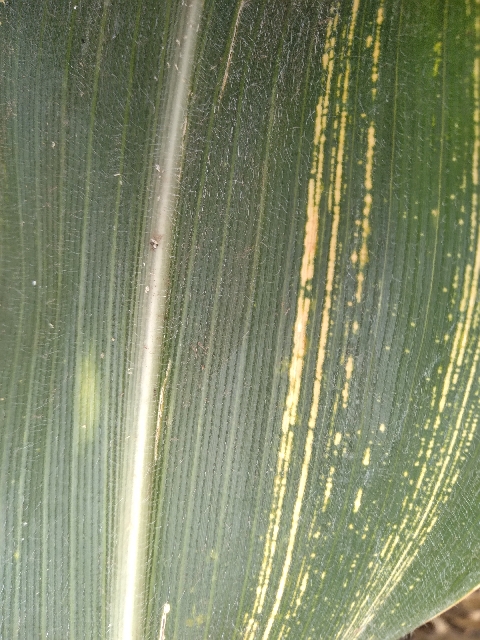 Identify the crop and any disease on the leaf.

maize, maize streak virus
